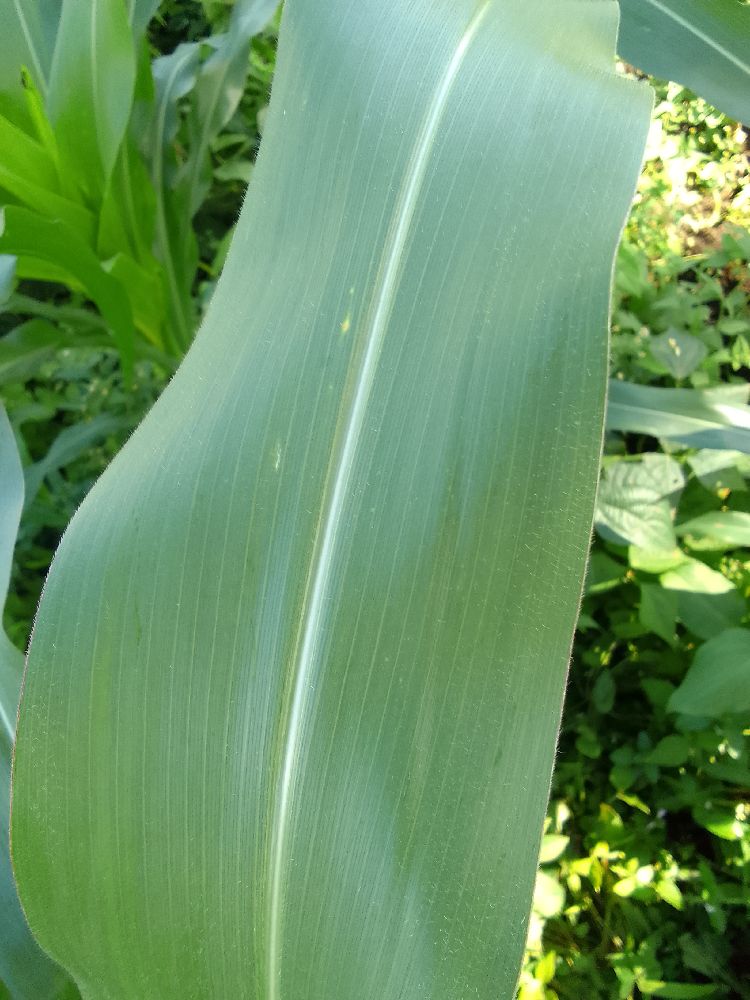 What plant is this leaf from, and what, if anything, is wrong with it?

maize, healthy
